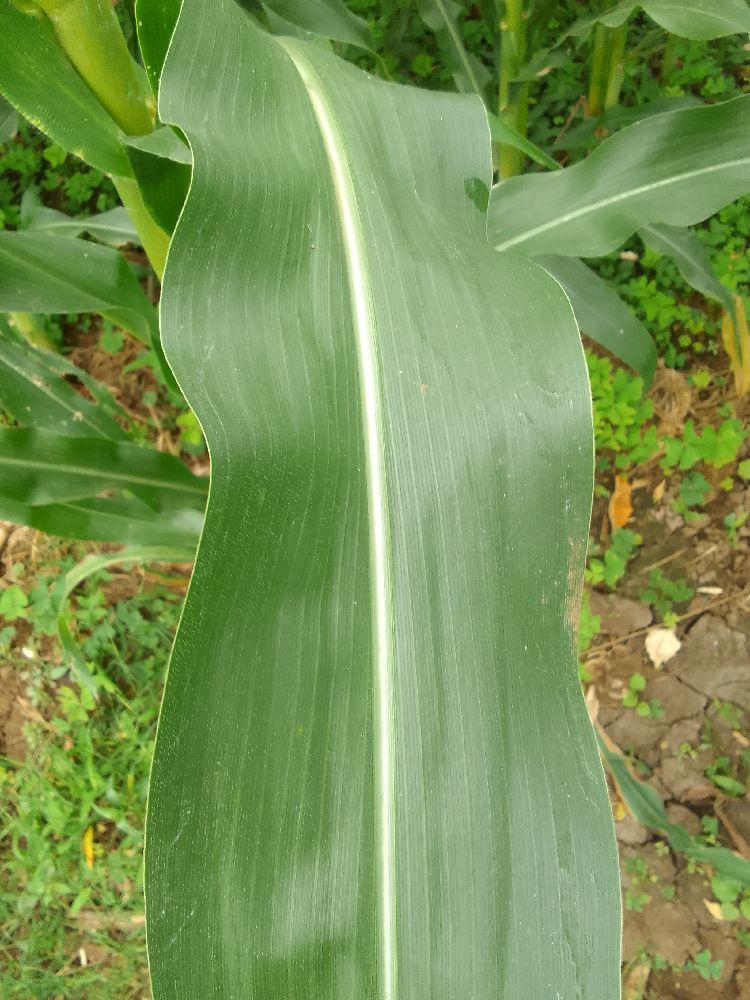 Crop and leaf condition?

maize, healthy
